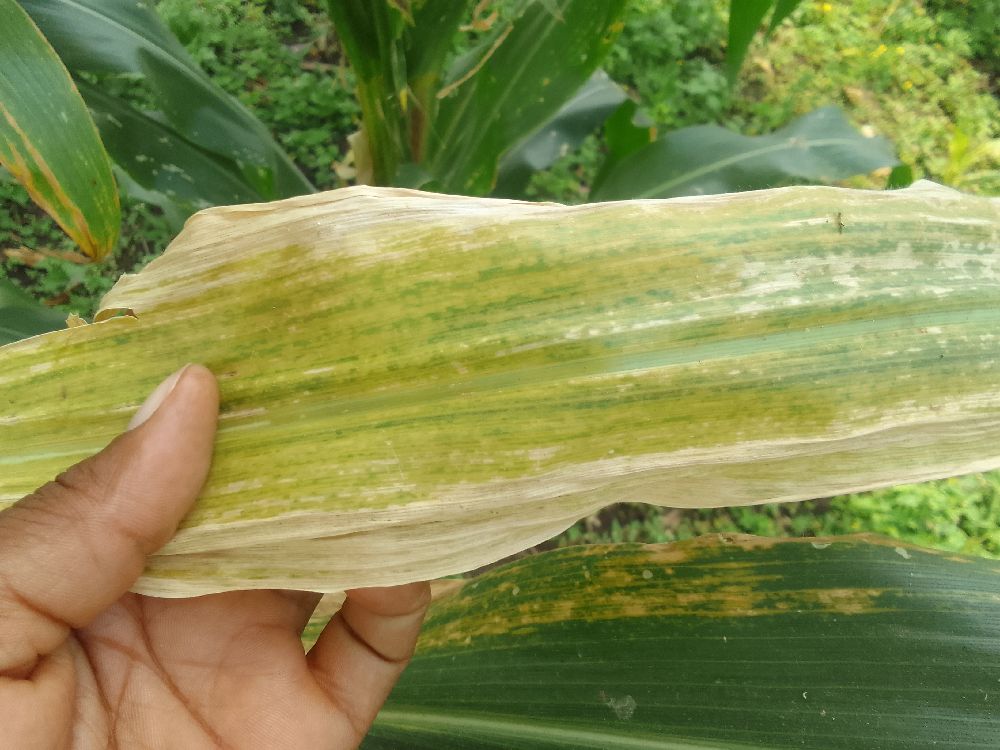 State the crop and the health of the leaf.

maize, maize lethal necrosis
